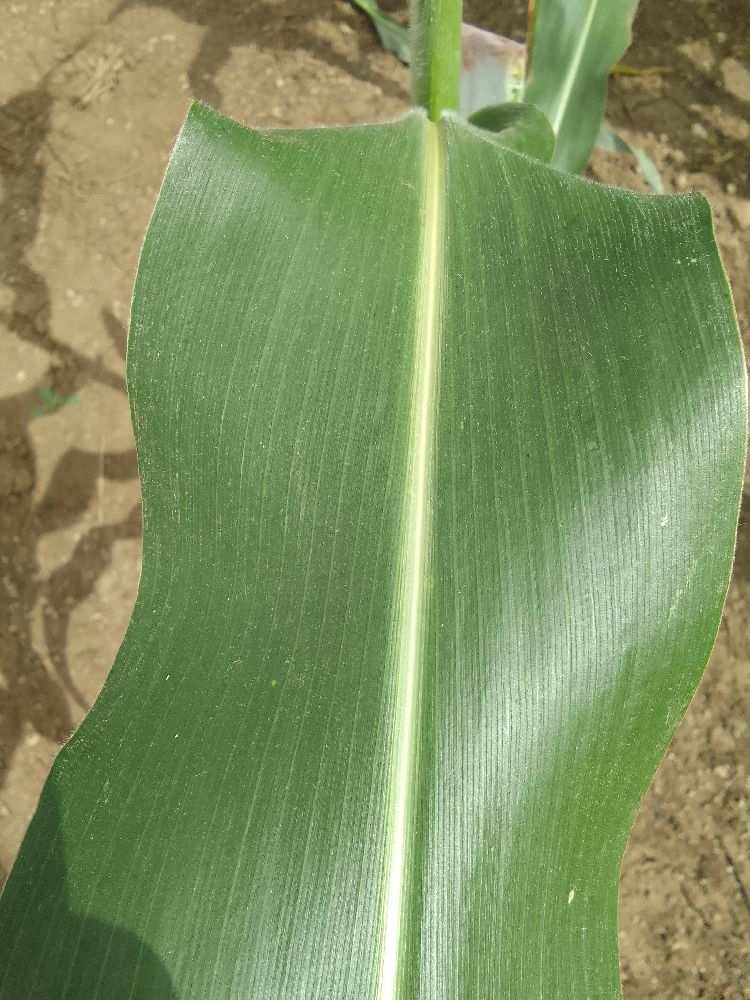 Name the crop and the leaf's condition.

maize, healthy
